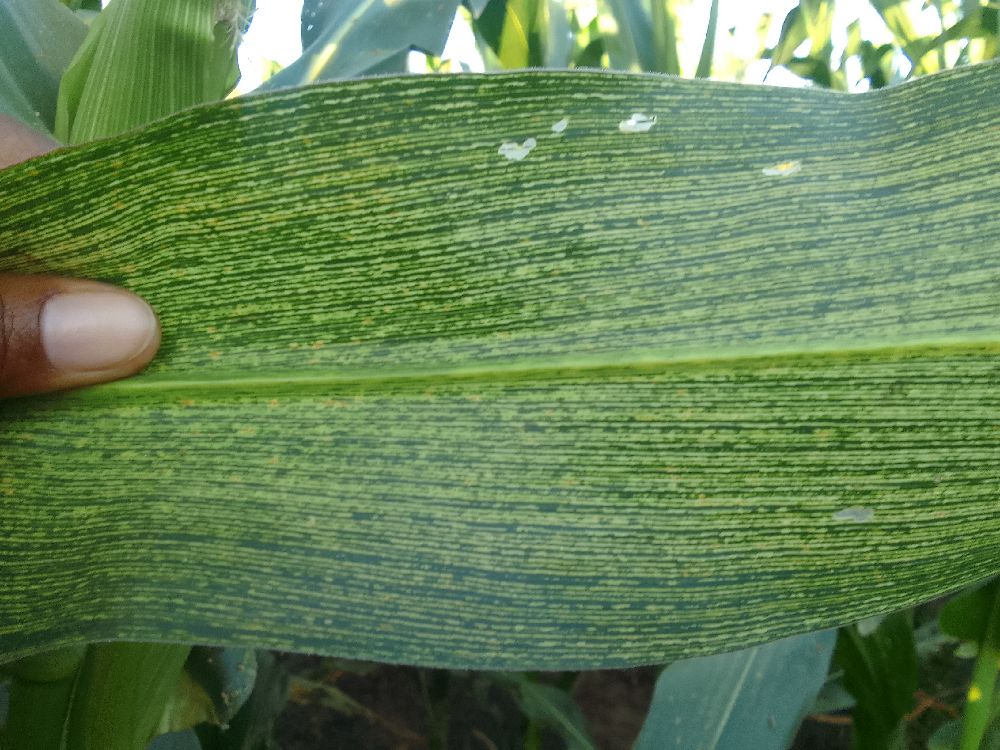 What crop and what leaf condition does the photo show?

maize, maize streak virus
